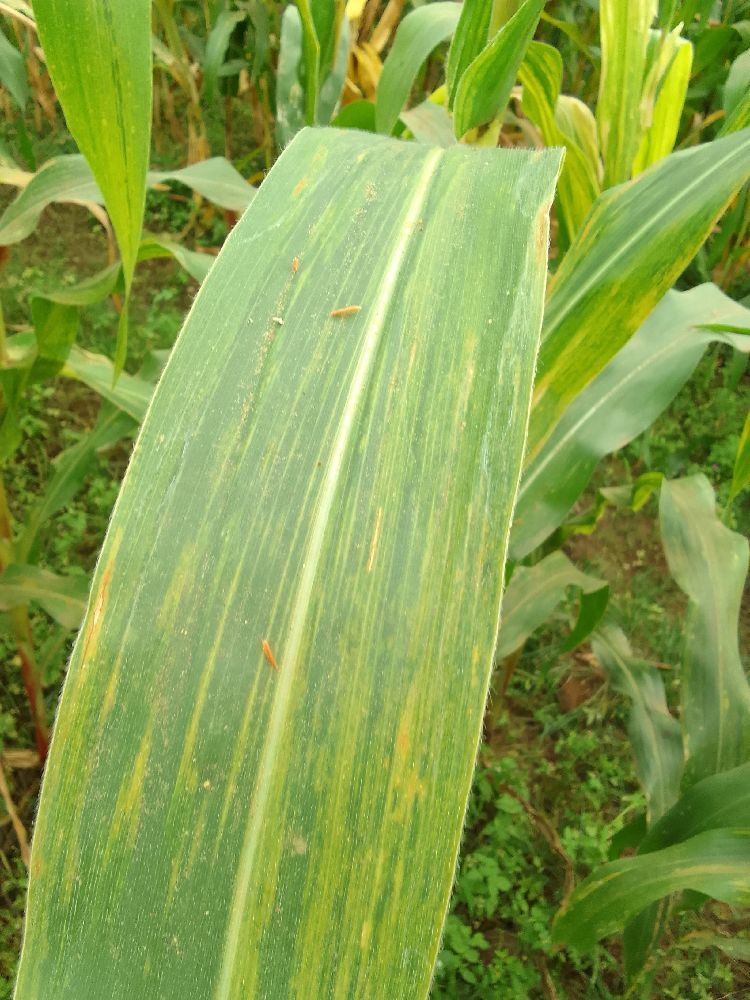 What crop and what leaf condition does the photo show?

maize, maize lethal necrosis
